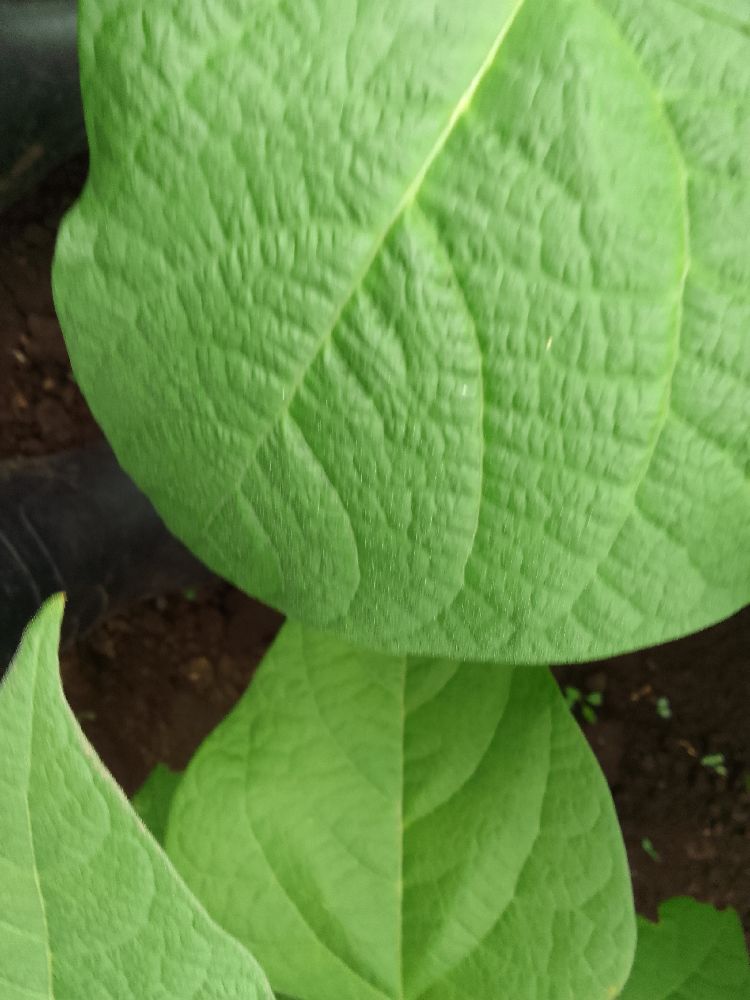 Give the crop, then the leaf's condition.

common bean, healthy
